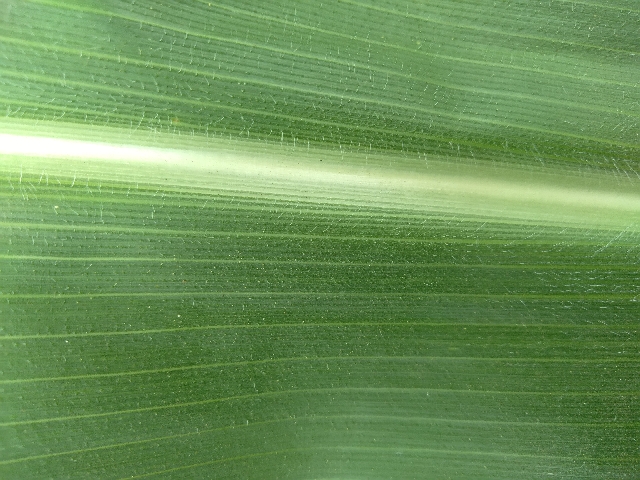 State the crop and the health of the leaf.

maize, healthy
